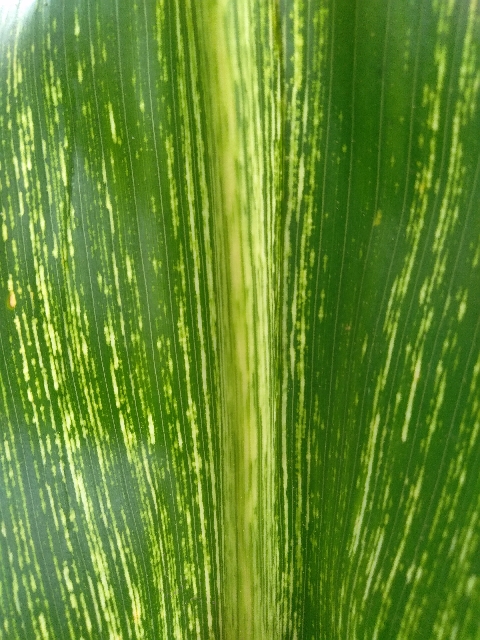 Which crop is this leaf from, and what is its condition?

maize, maize streak virus
